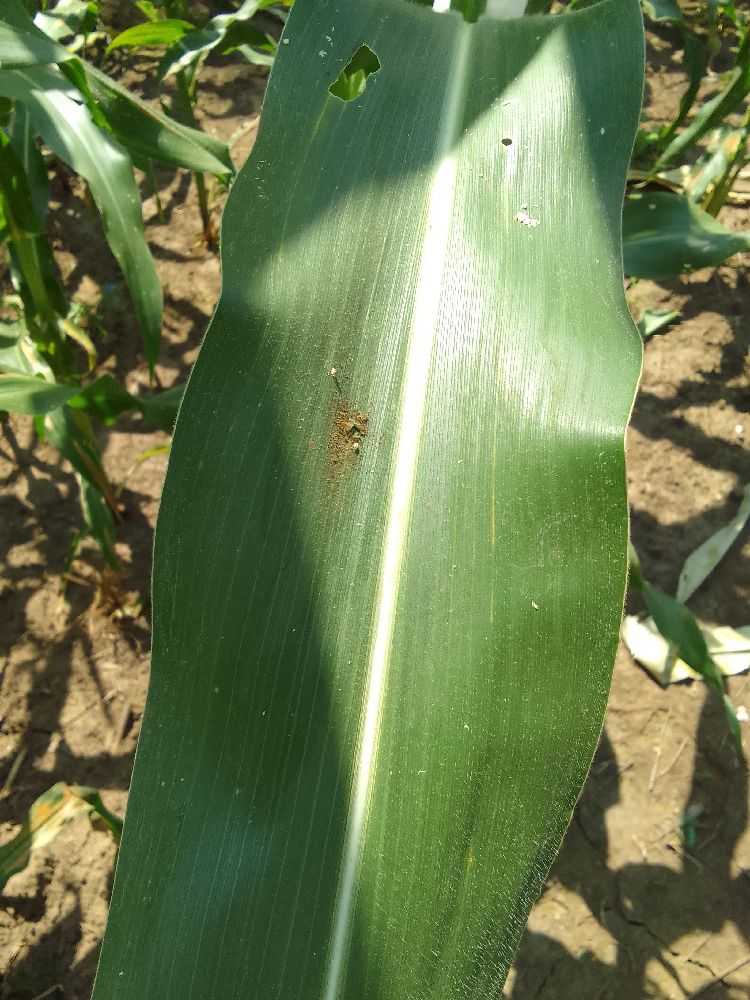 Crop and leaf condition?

maize, healthy
